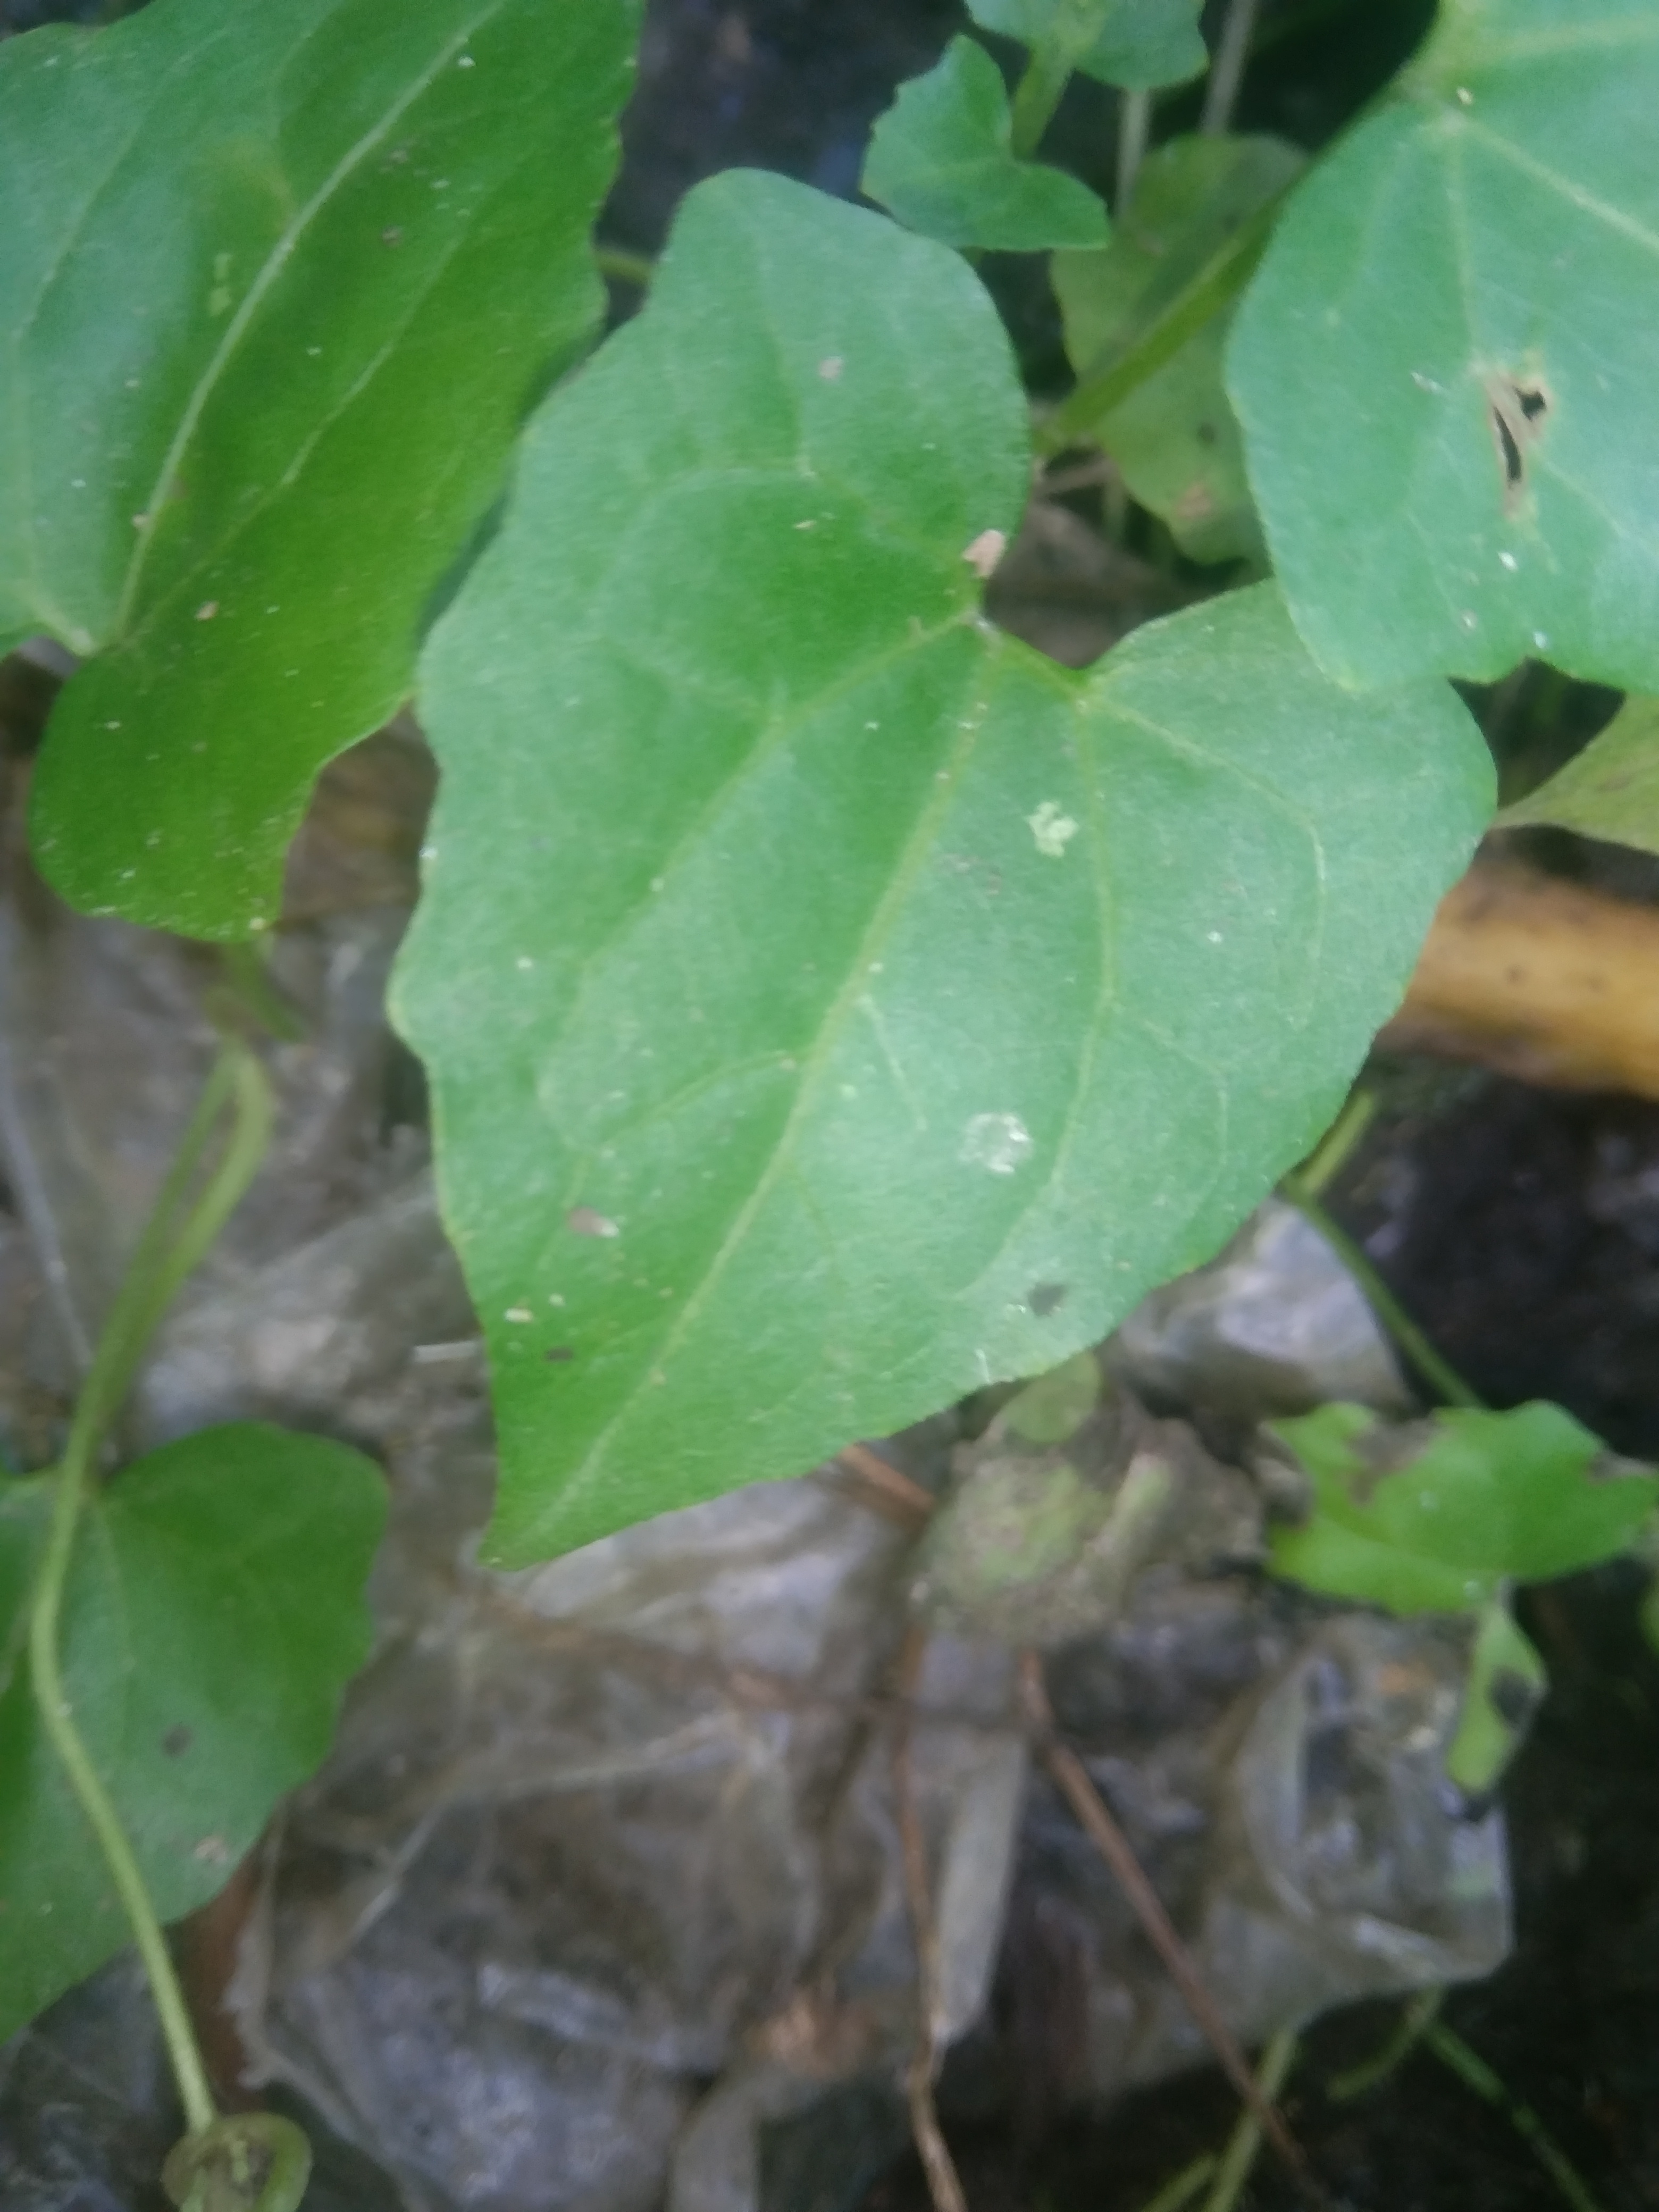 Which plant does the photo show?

bitter vine
